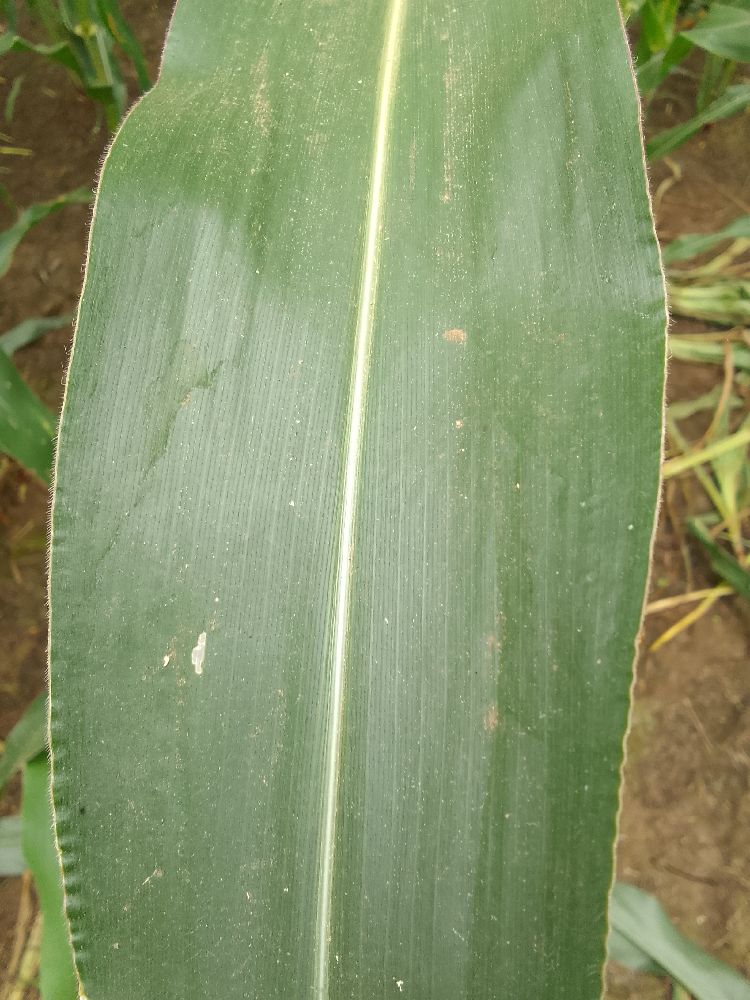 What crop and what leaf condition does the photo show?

maize, healthy
